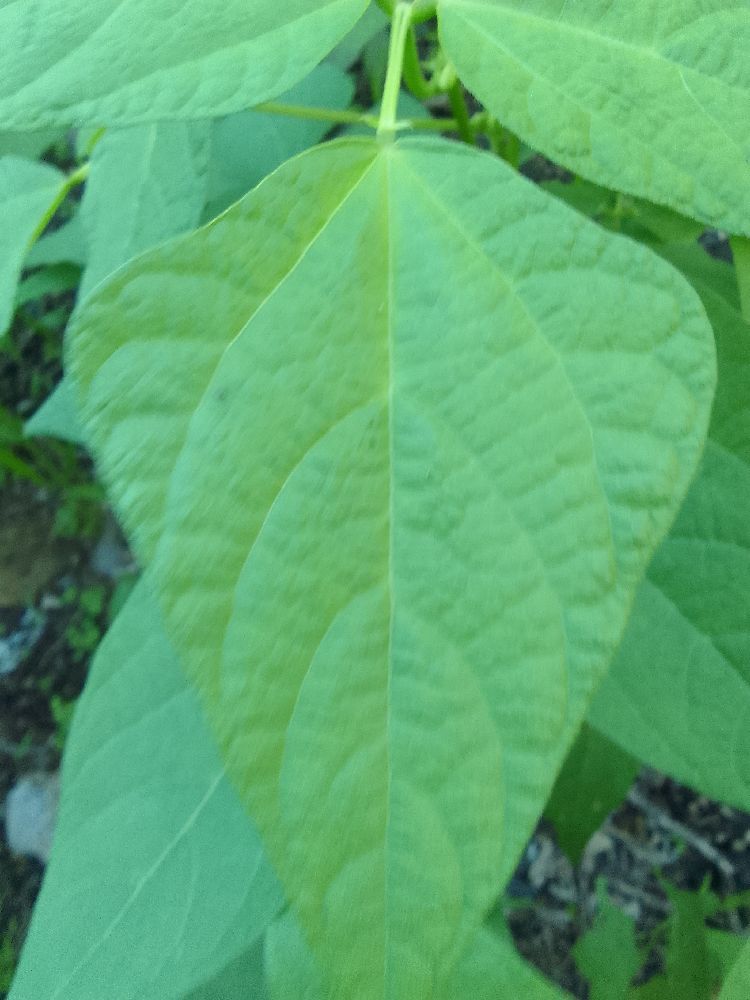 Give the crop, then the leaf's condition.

common bean, healthy
